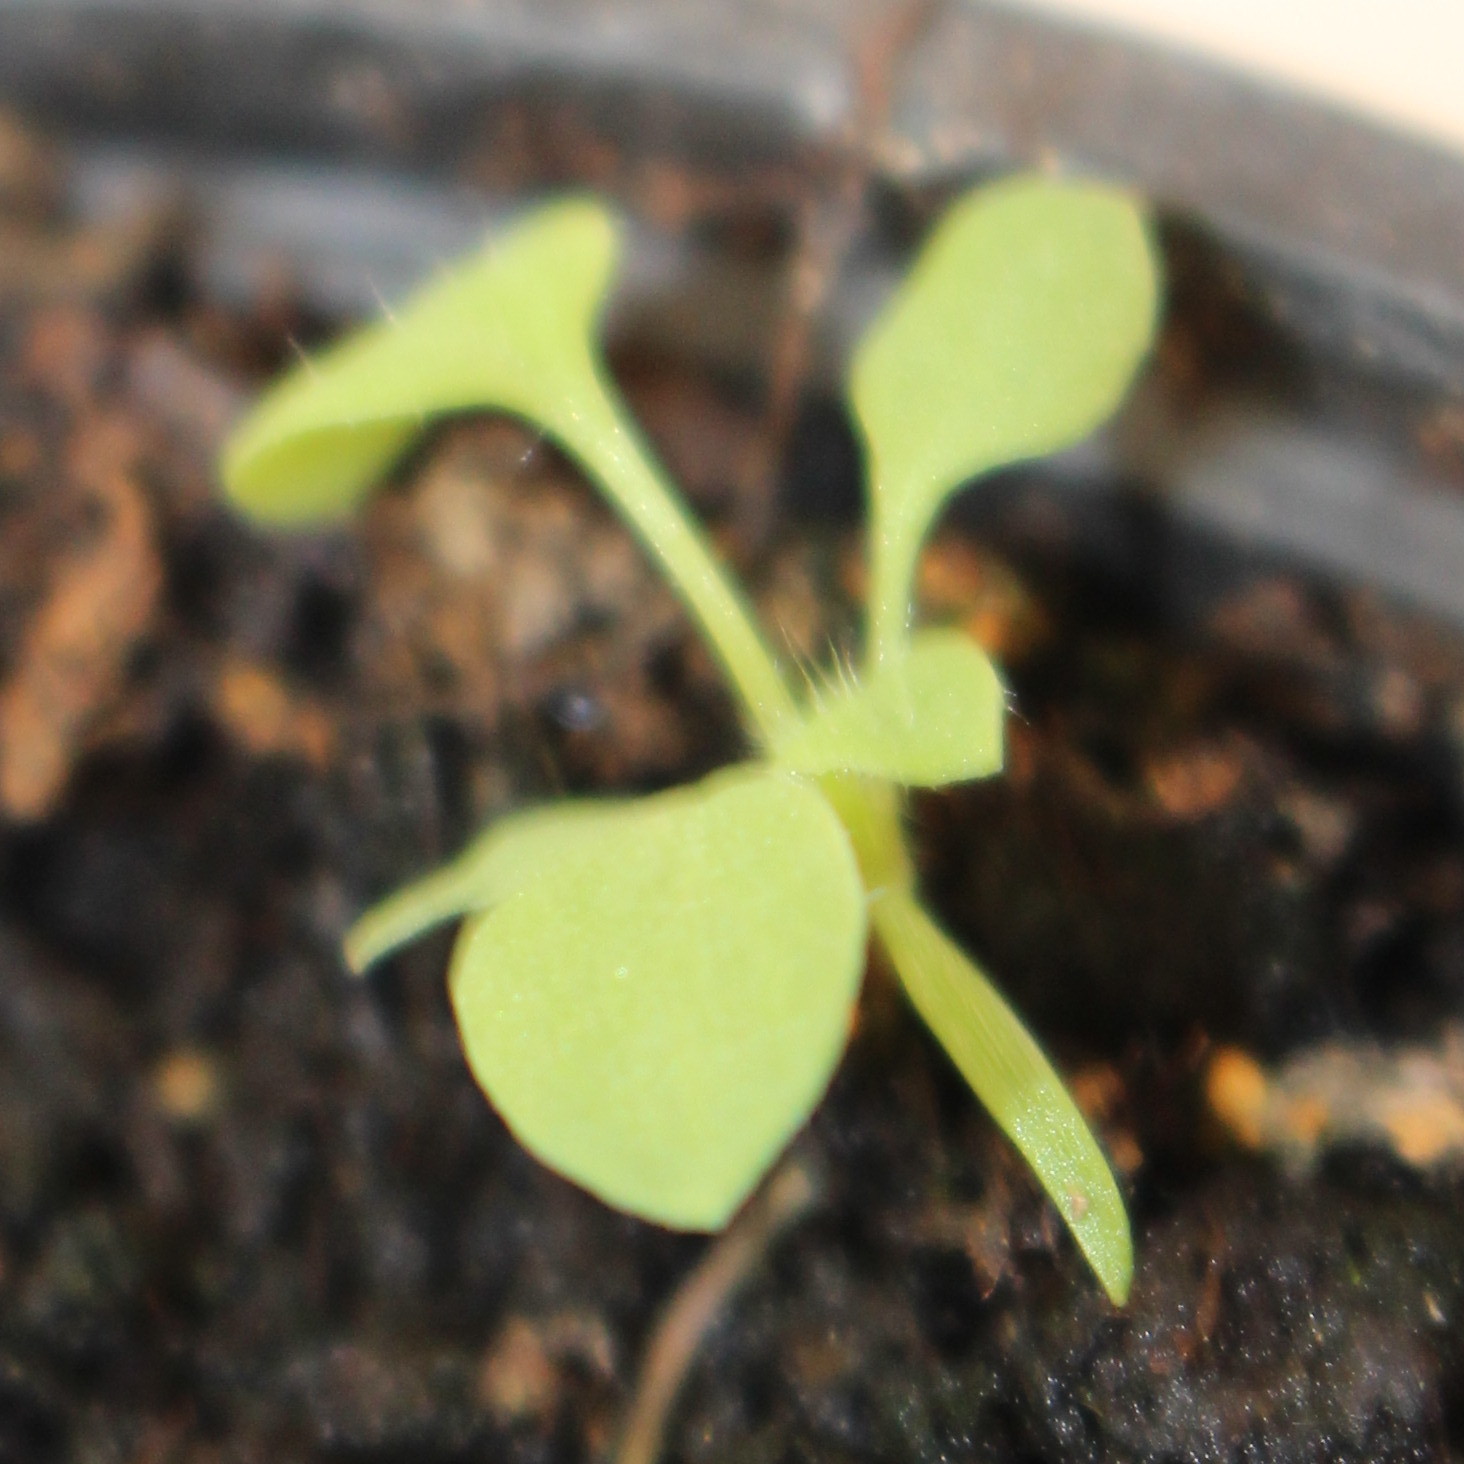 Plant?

Papaver rhoeas
